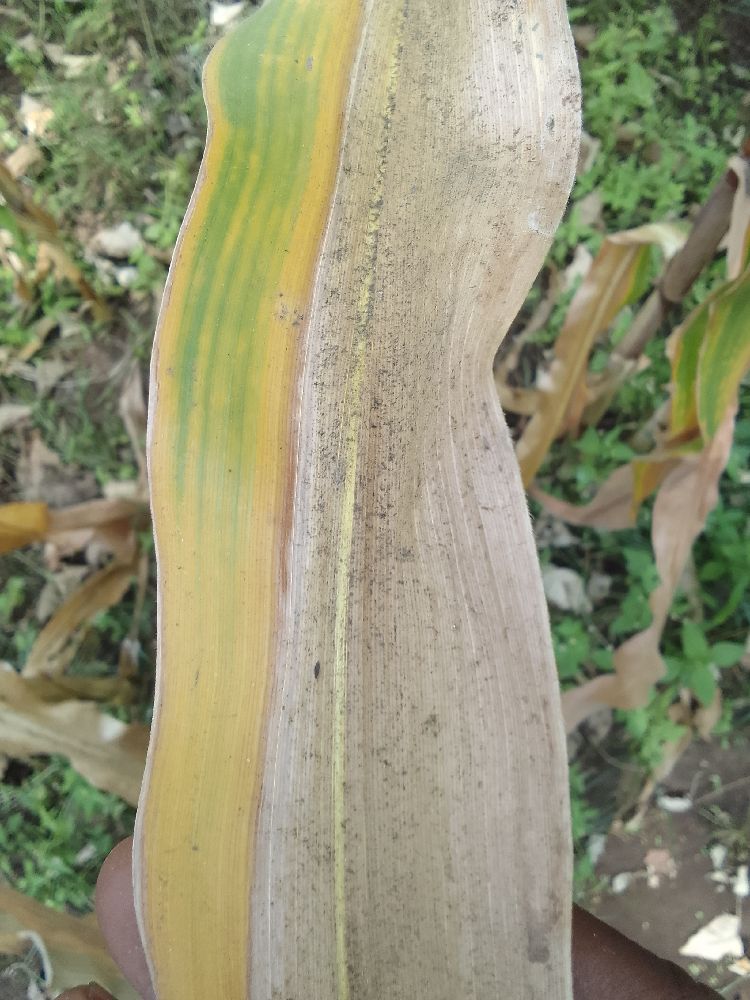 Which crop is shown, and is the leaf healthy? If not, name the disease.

maize, maize lethal necrosis
